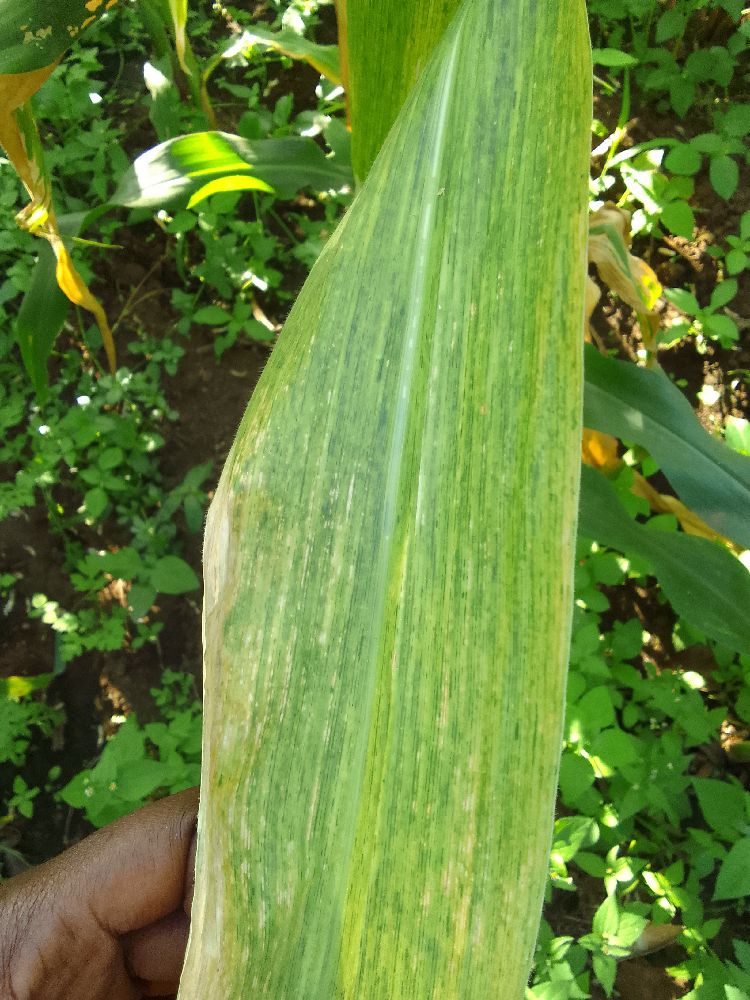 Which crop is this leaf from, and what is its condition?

maize, maize lethal necrosis
